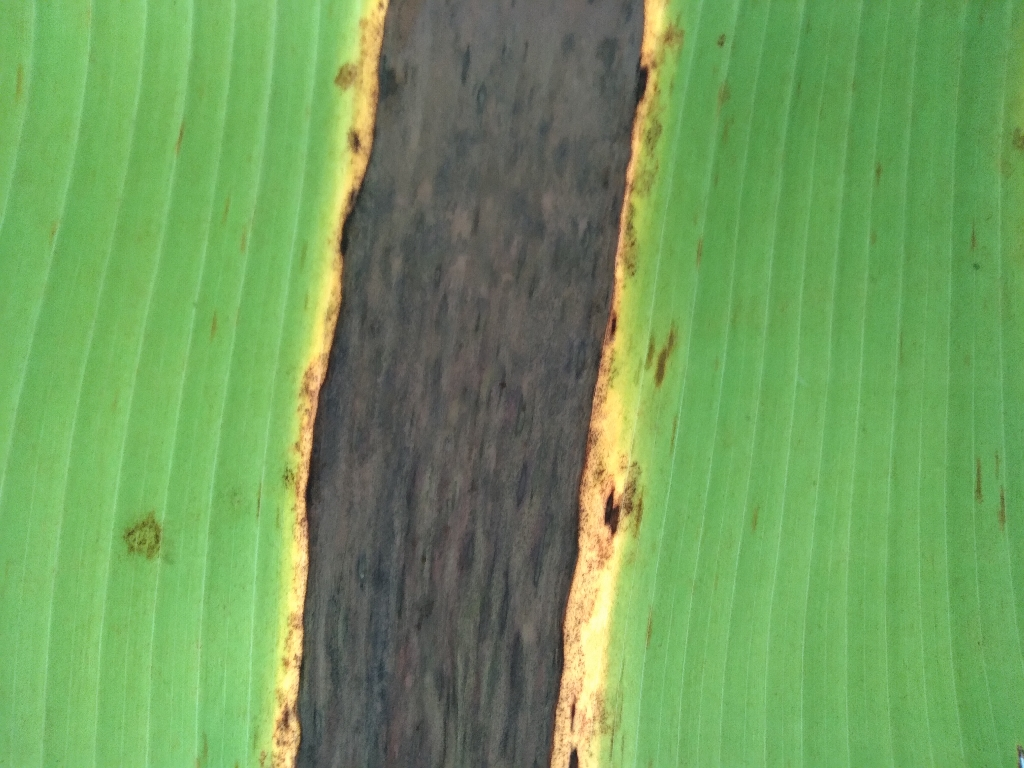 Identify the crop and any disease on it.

banana, black sigatoka
